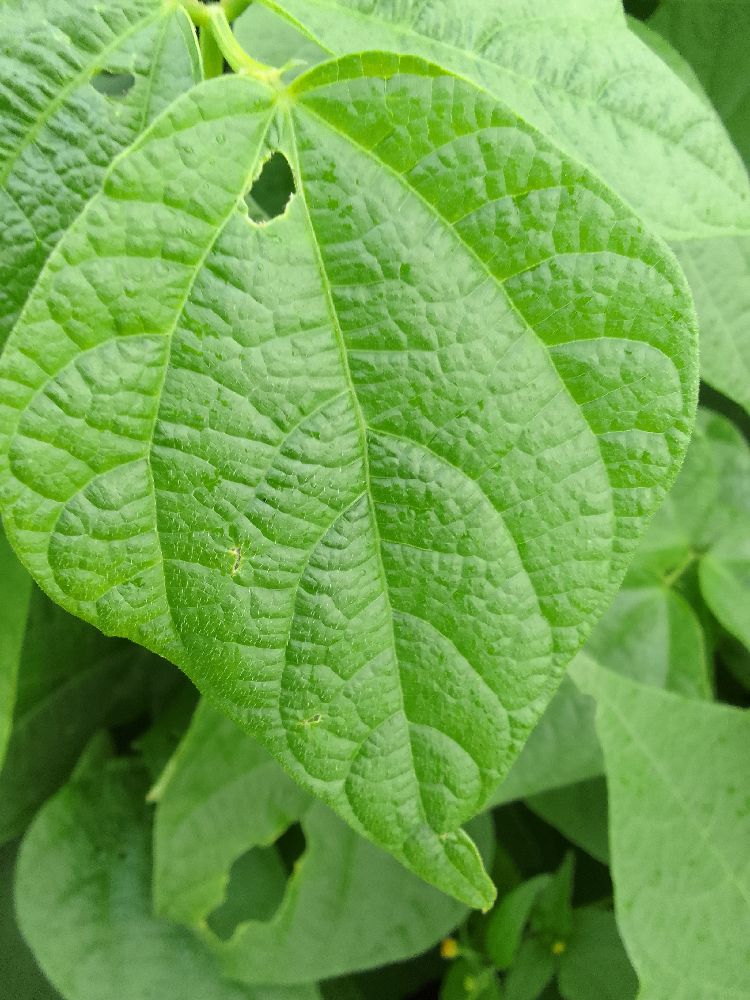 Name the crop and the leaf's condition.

common bean, healthy
